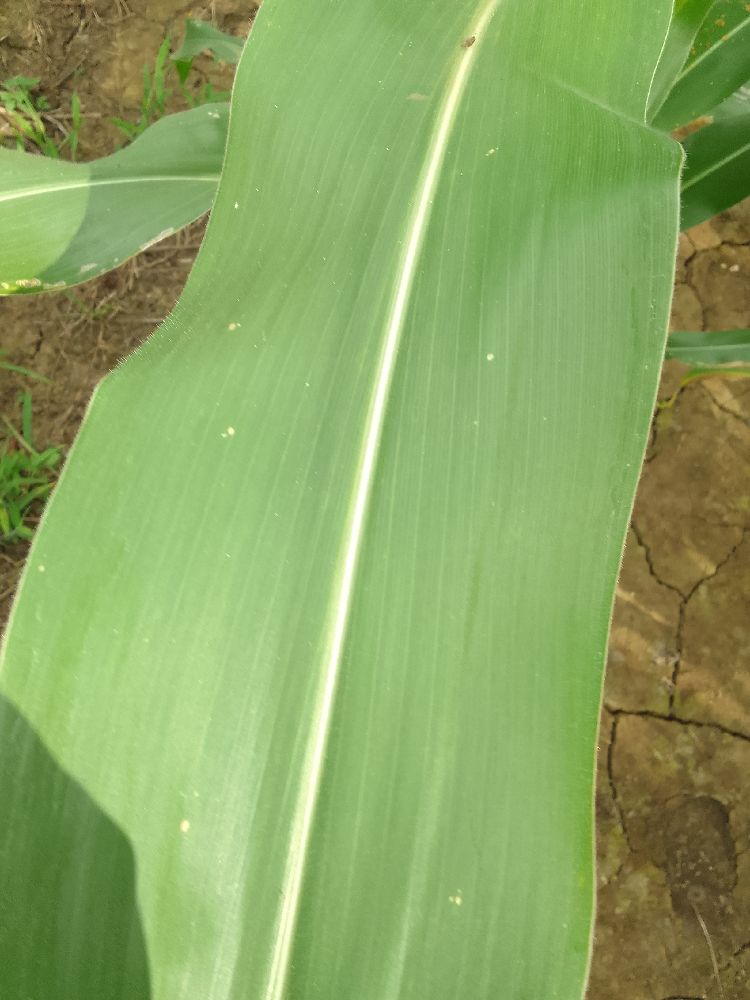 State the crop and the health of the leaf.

maize, healthy
